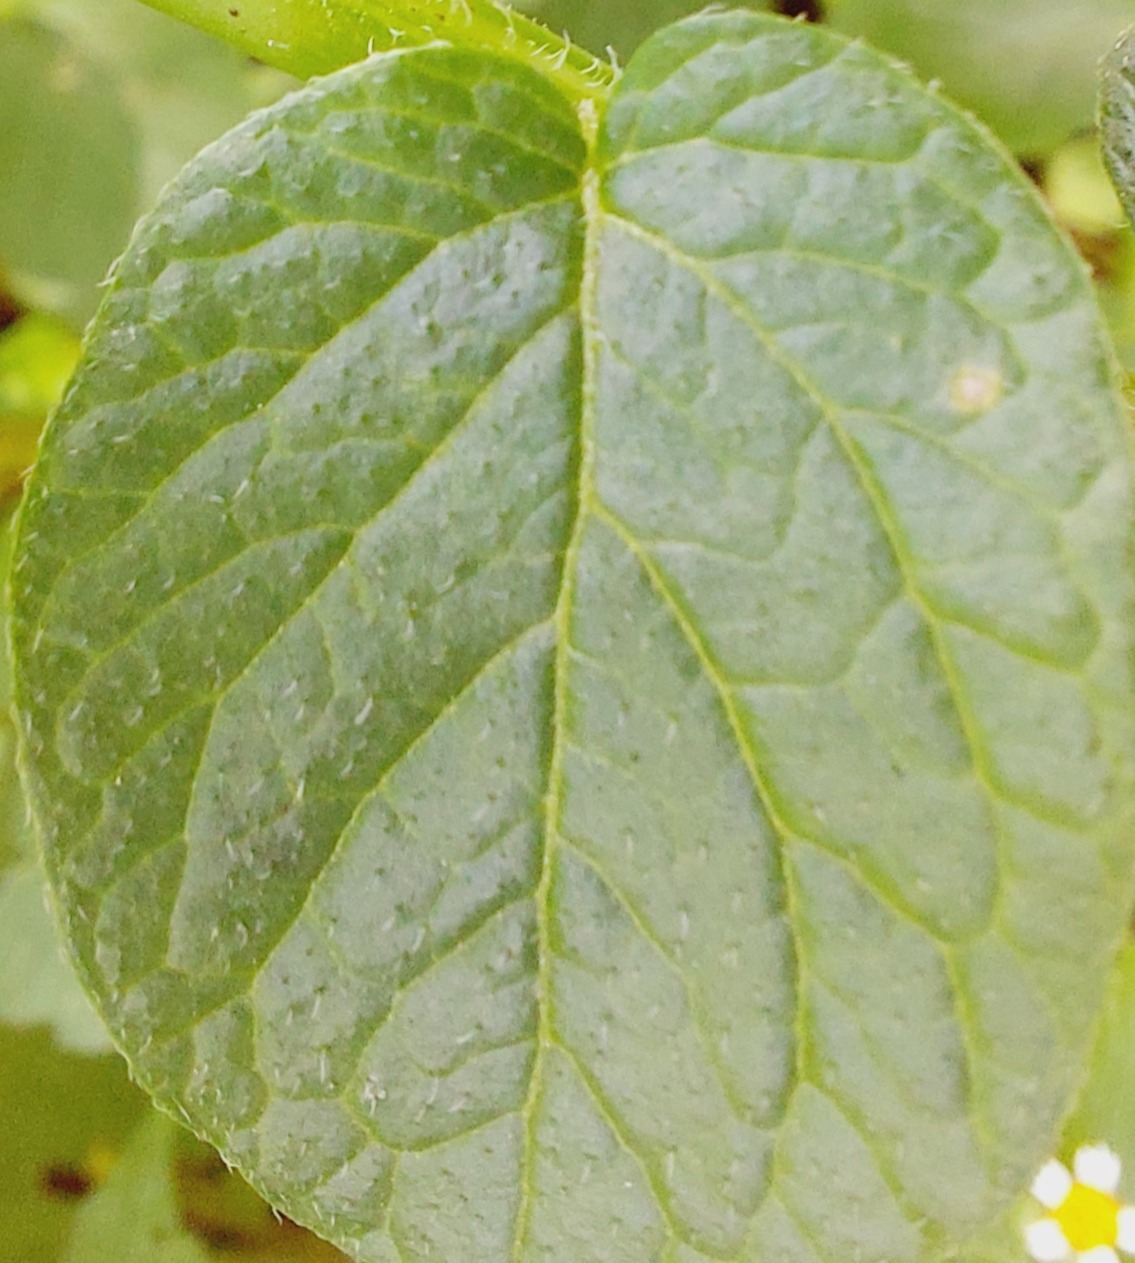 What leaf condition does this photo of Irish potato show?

healthy
